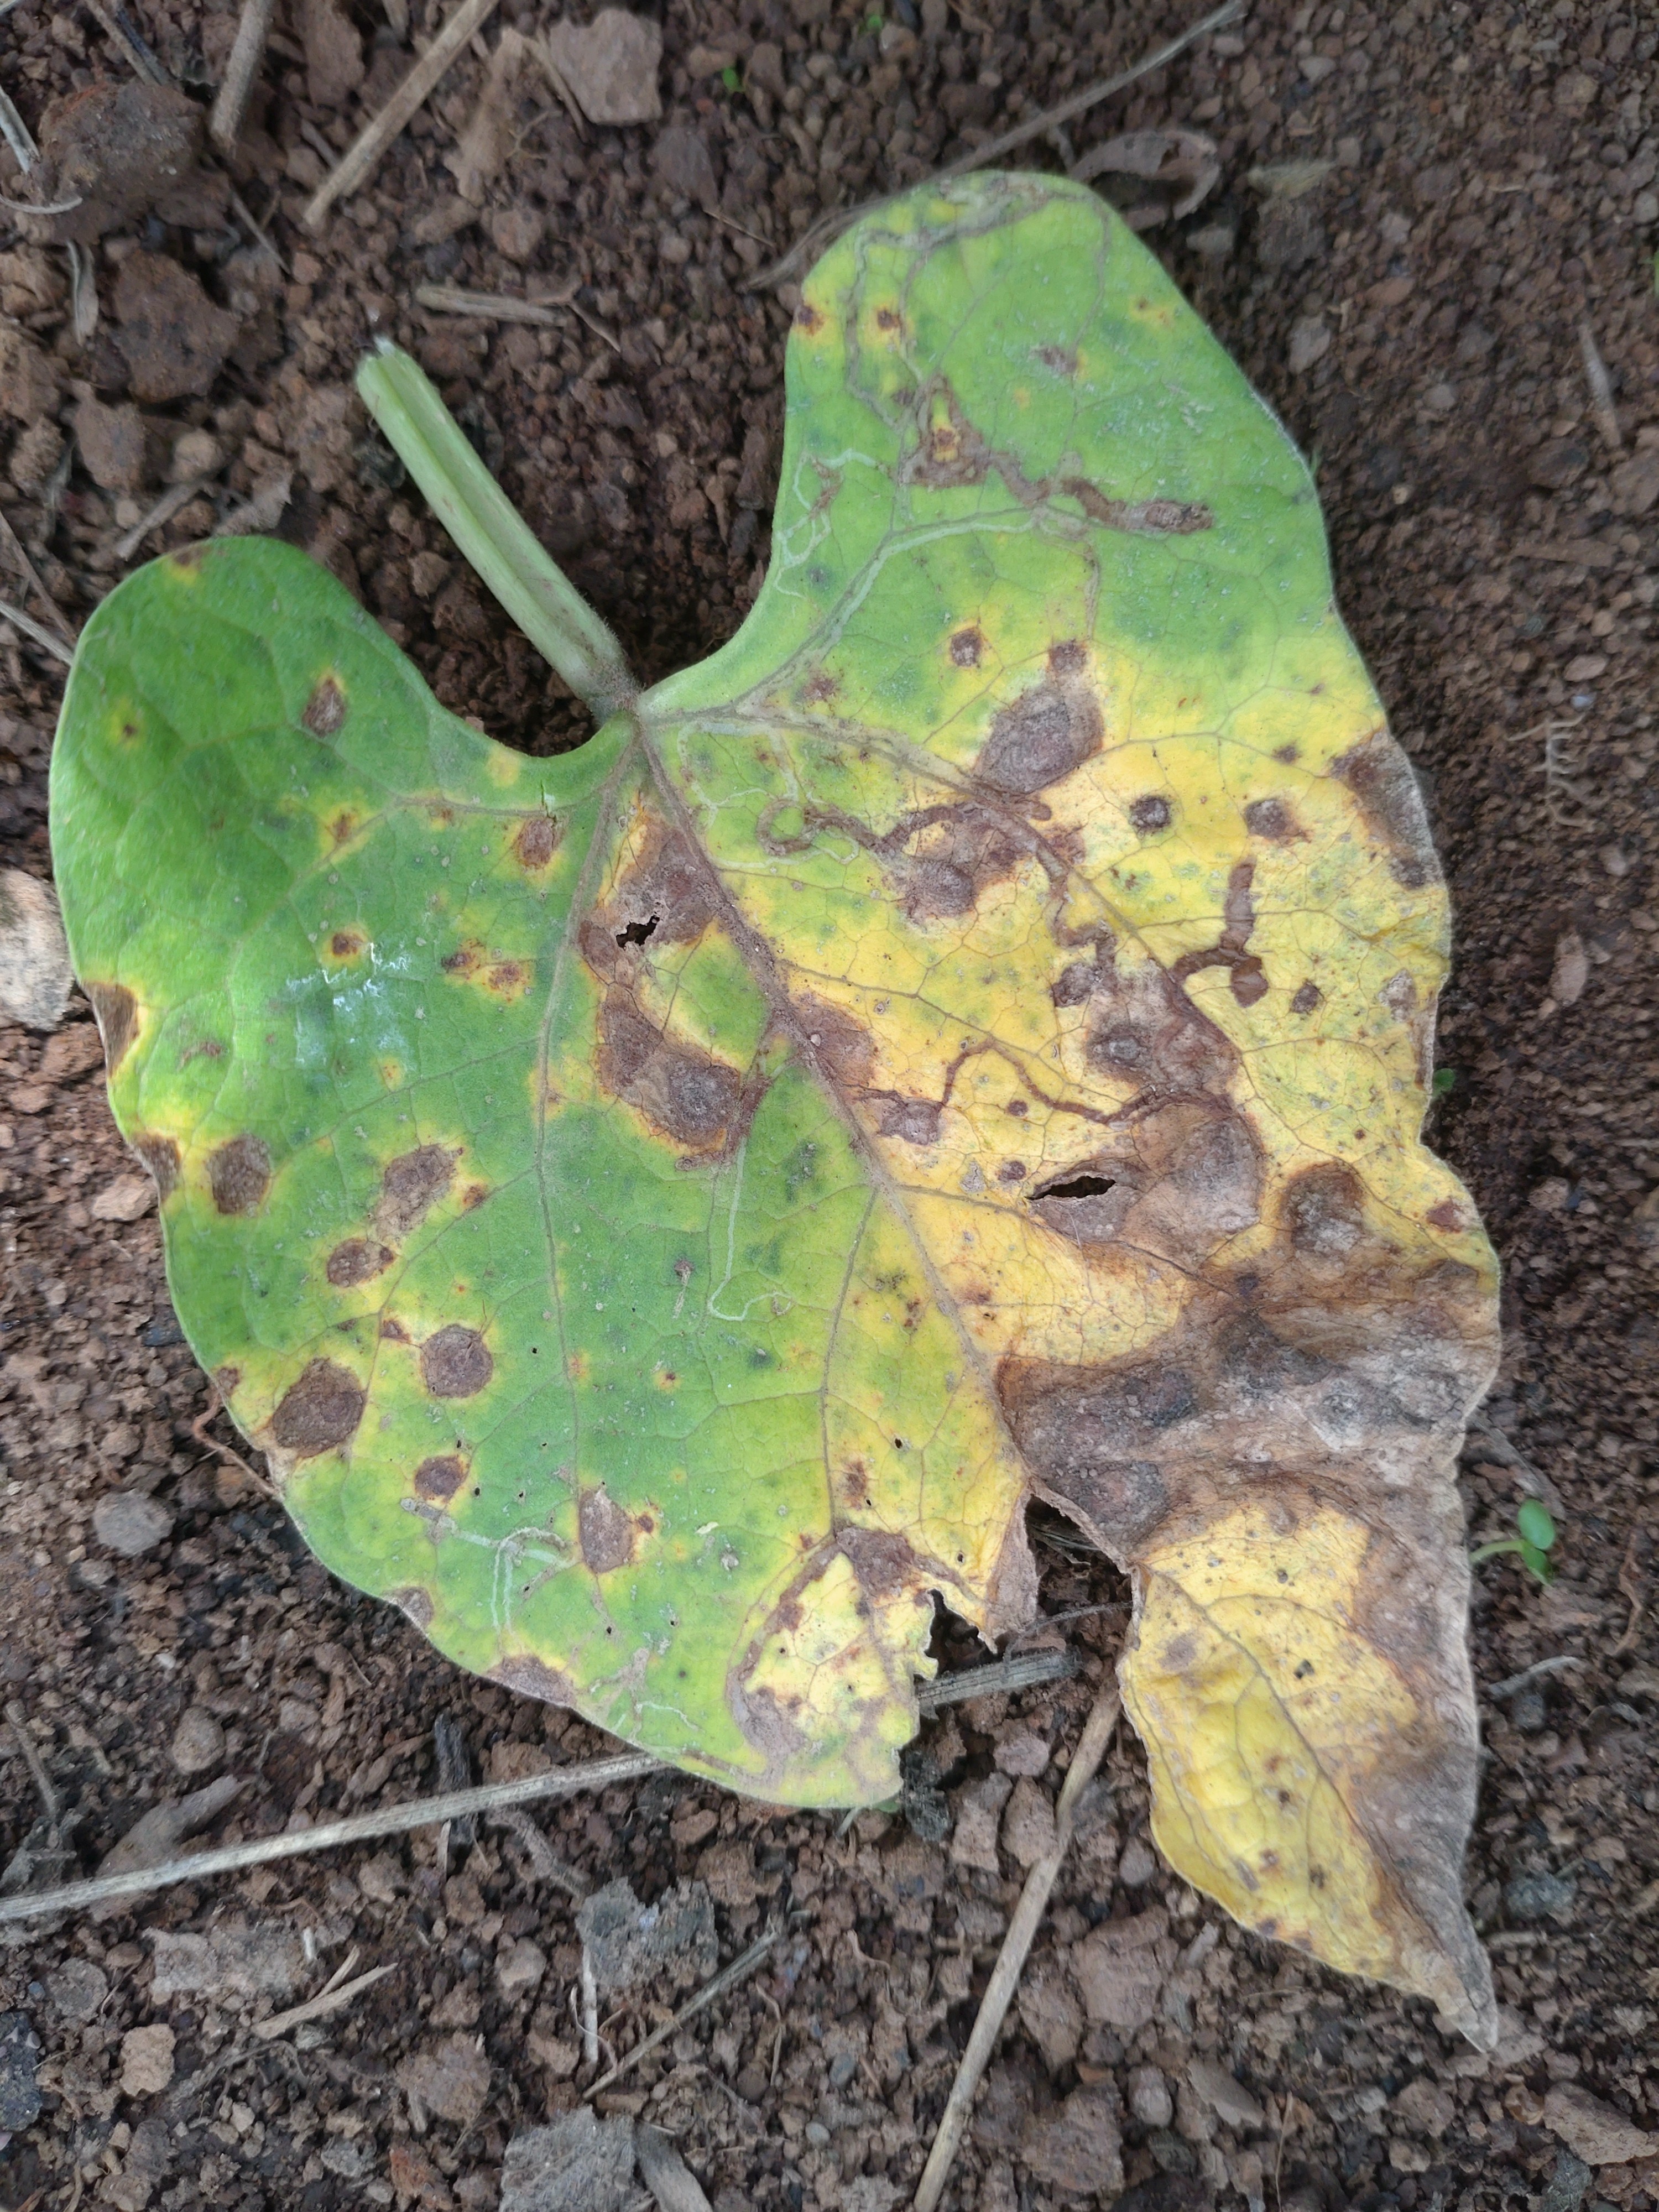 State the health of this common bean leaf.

rust
